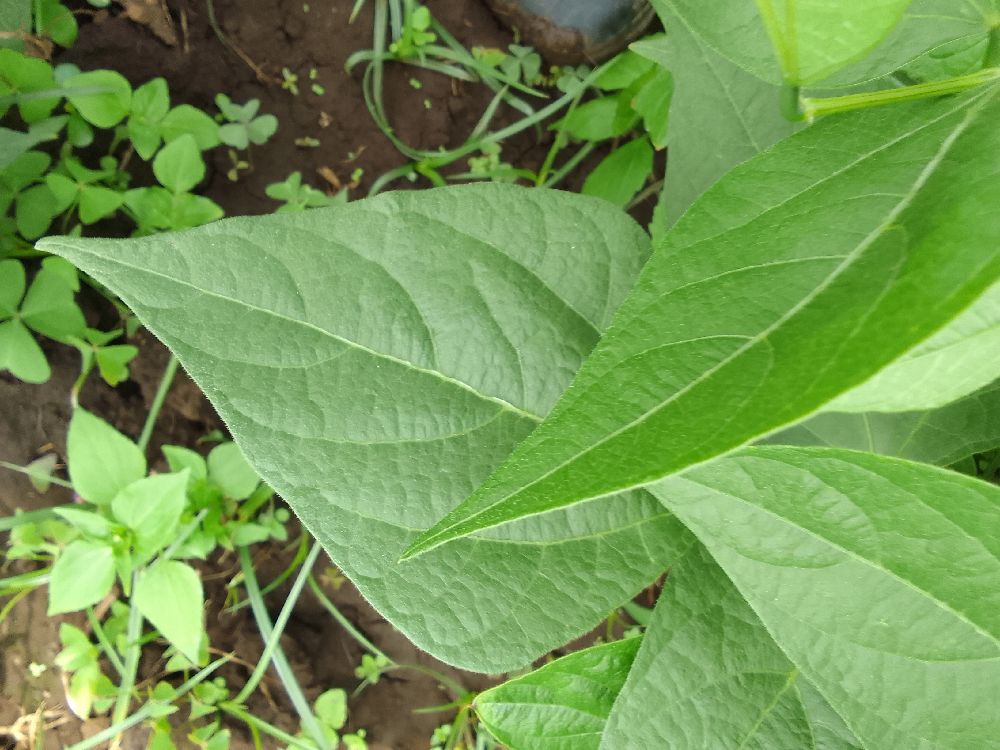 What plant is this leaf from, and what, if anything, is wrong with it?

common bean, healthy
